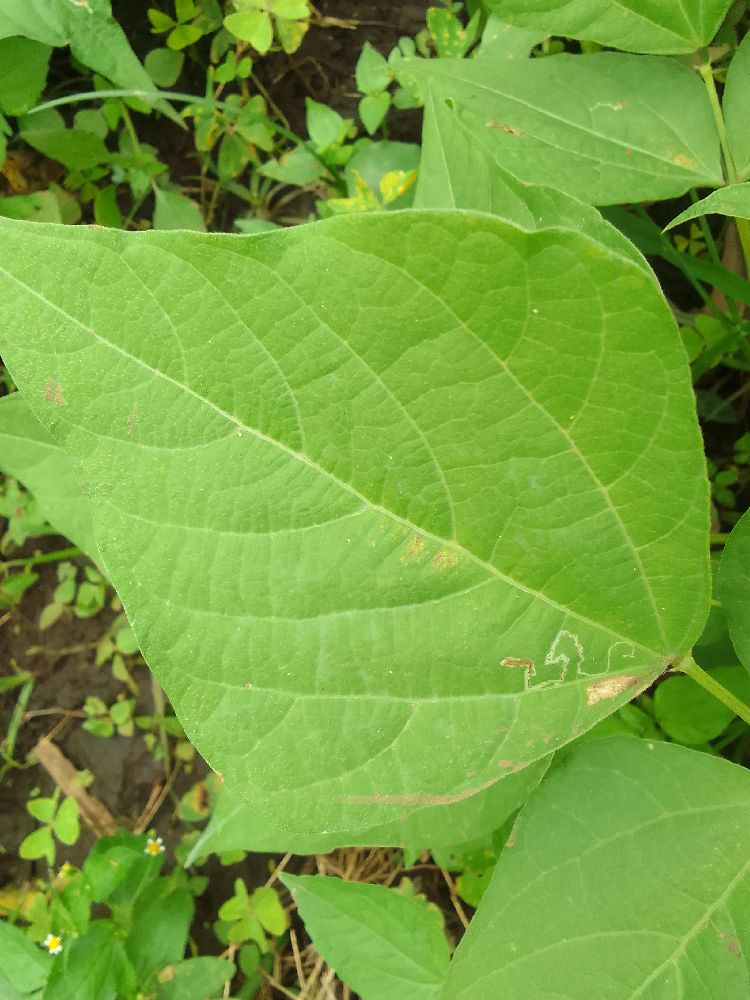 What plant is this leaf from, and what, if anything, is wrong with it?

common bean, healthy
